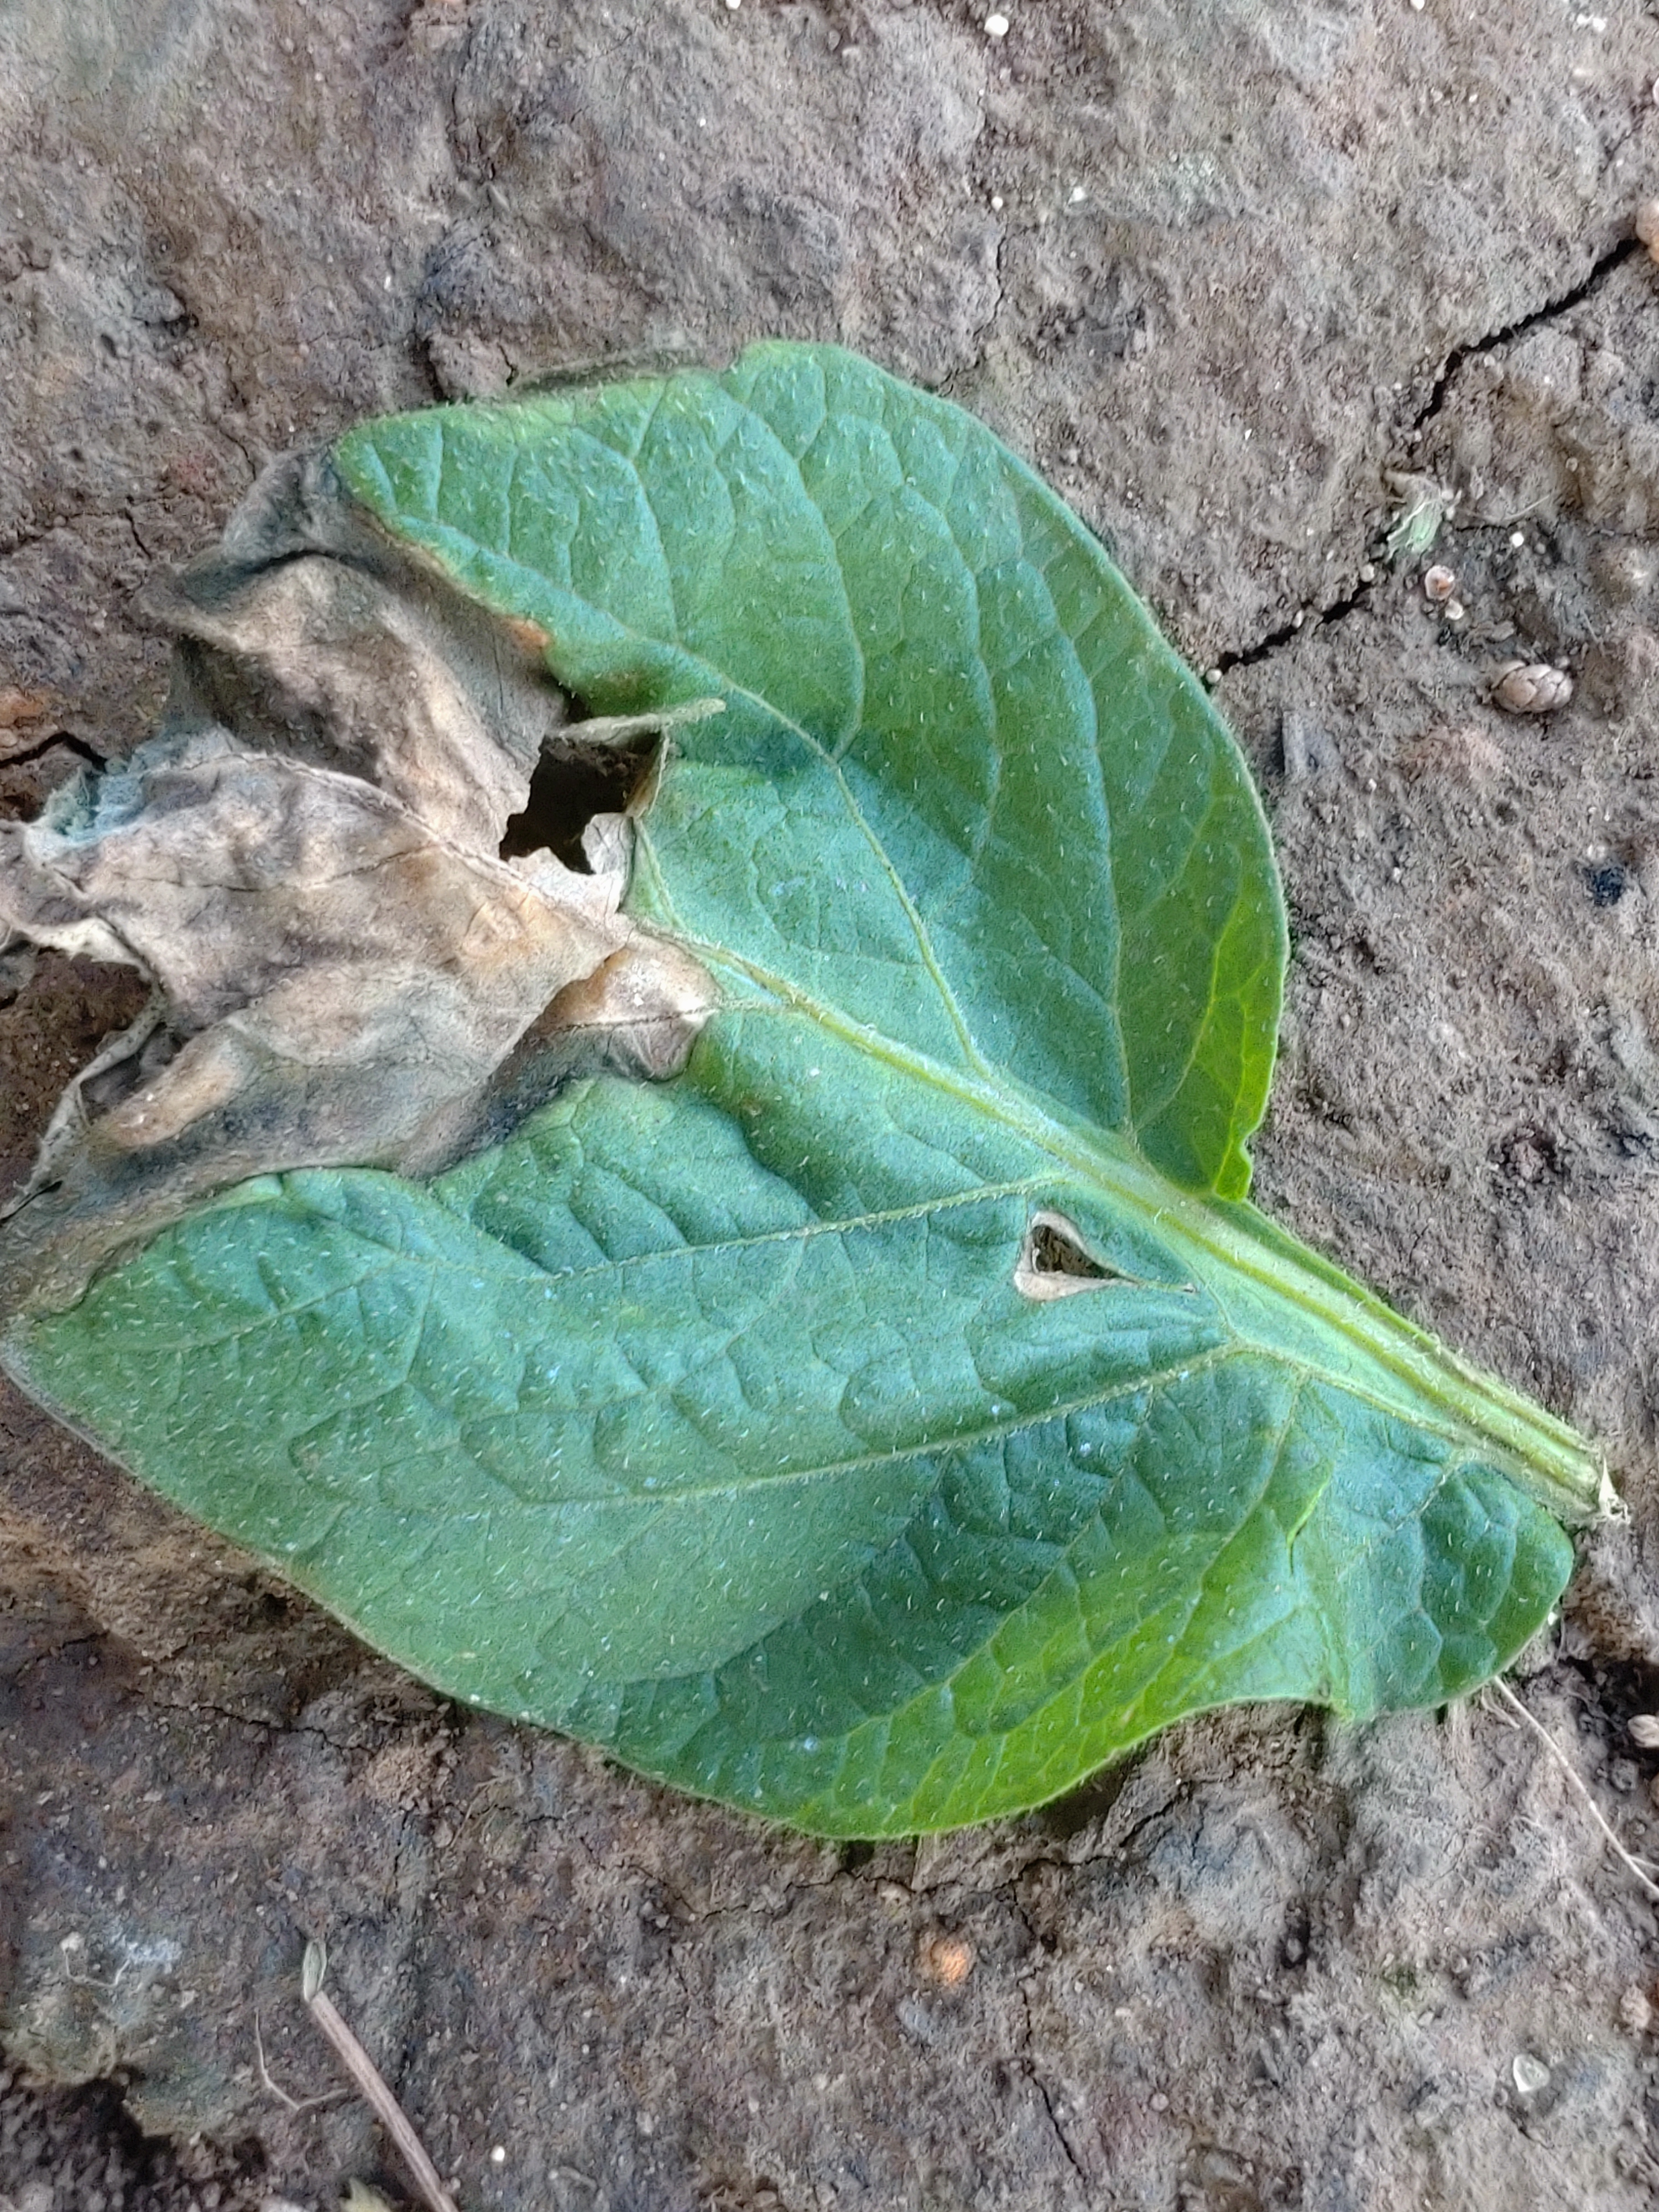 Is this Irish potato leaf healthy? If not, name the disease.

early blight
